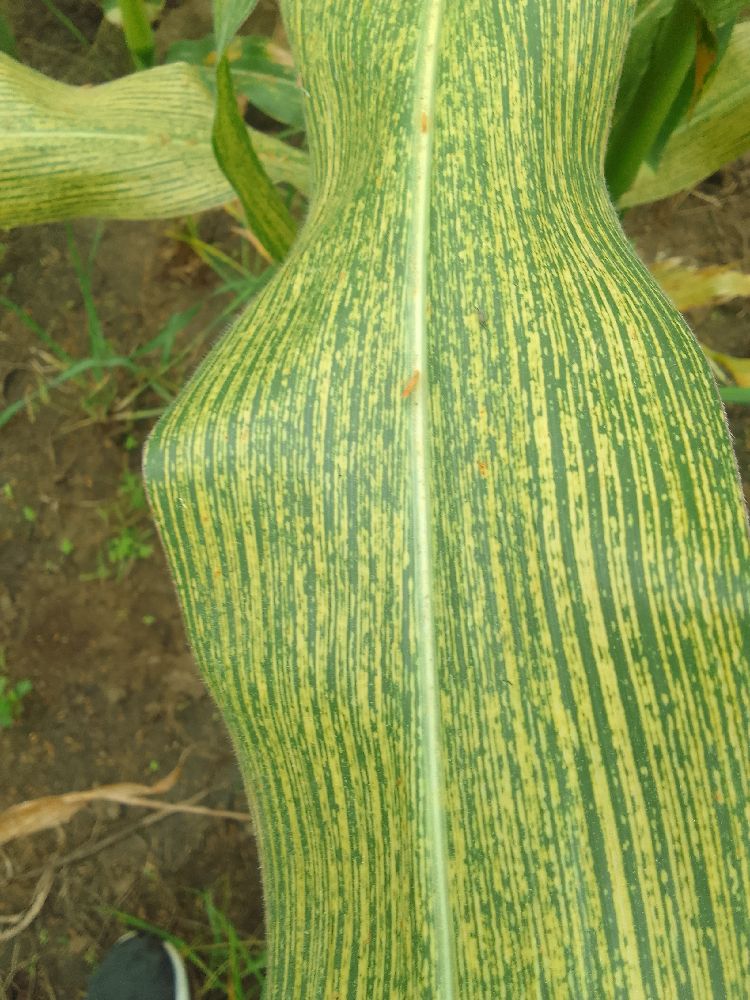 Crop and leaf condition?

maize, maize streak virus
